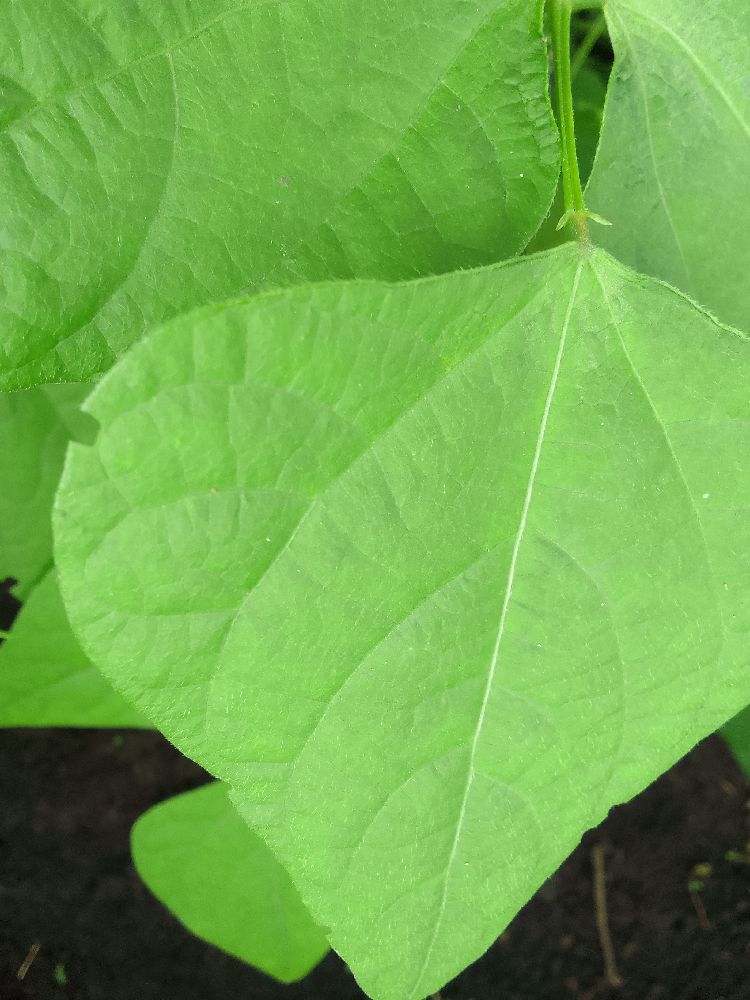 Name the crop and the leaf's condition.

common bean, healthy
